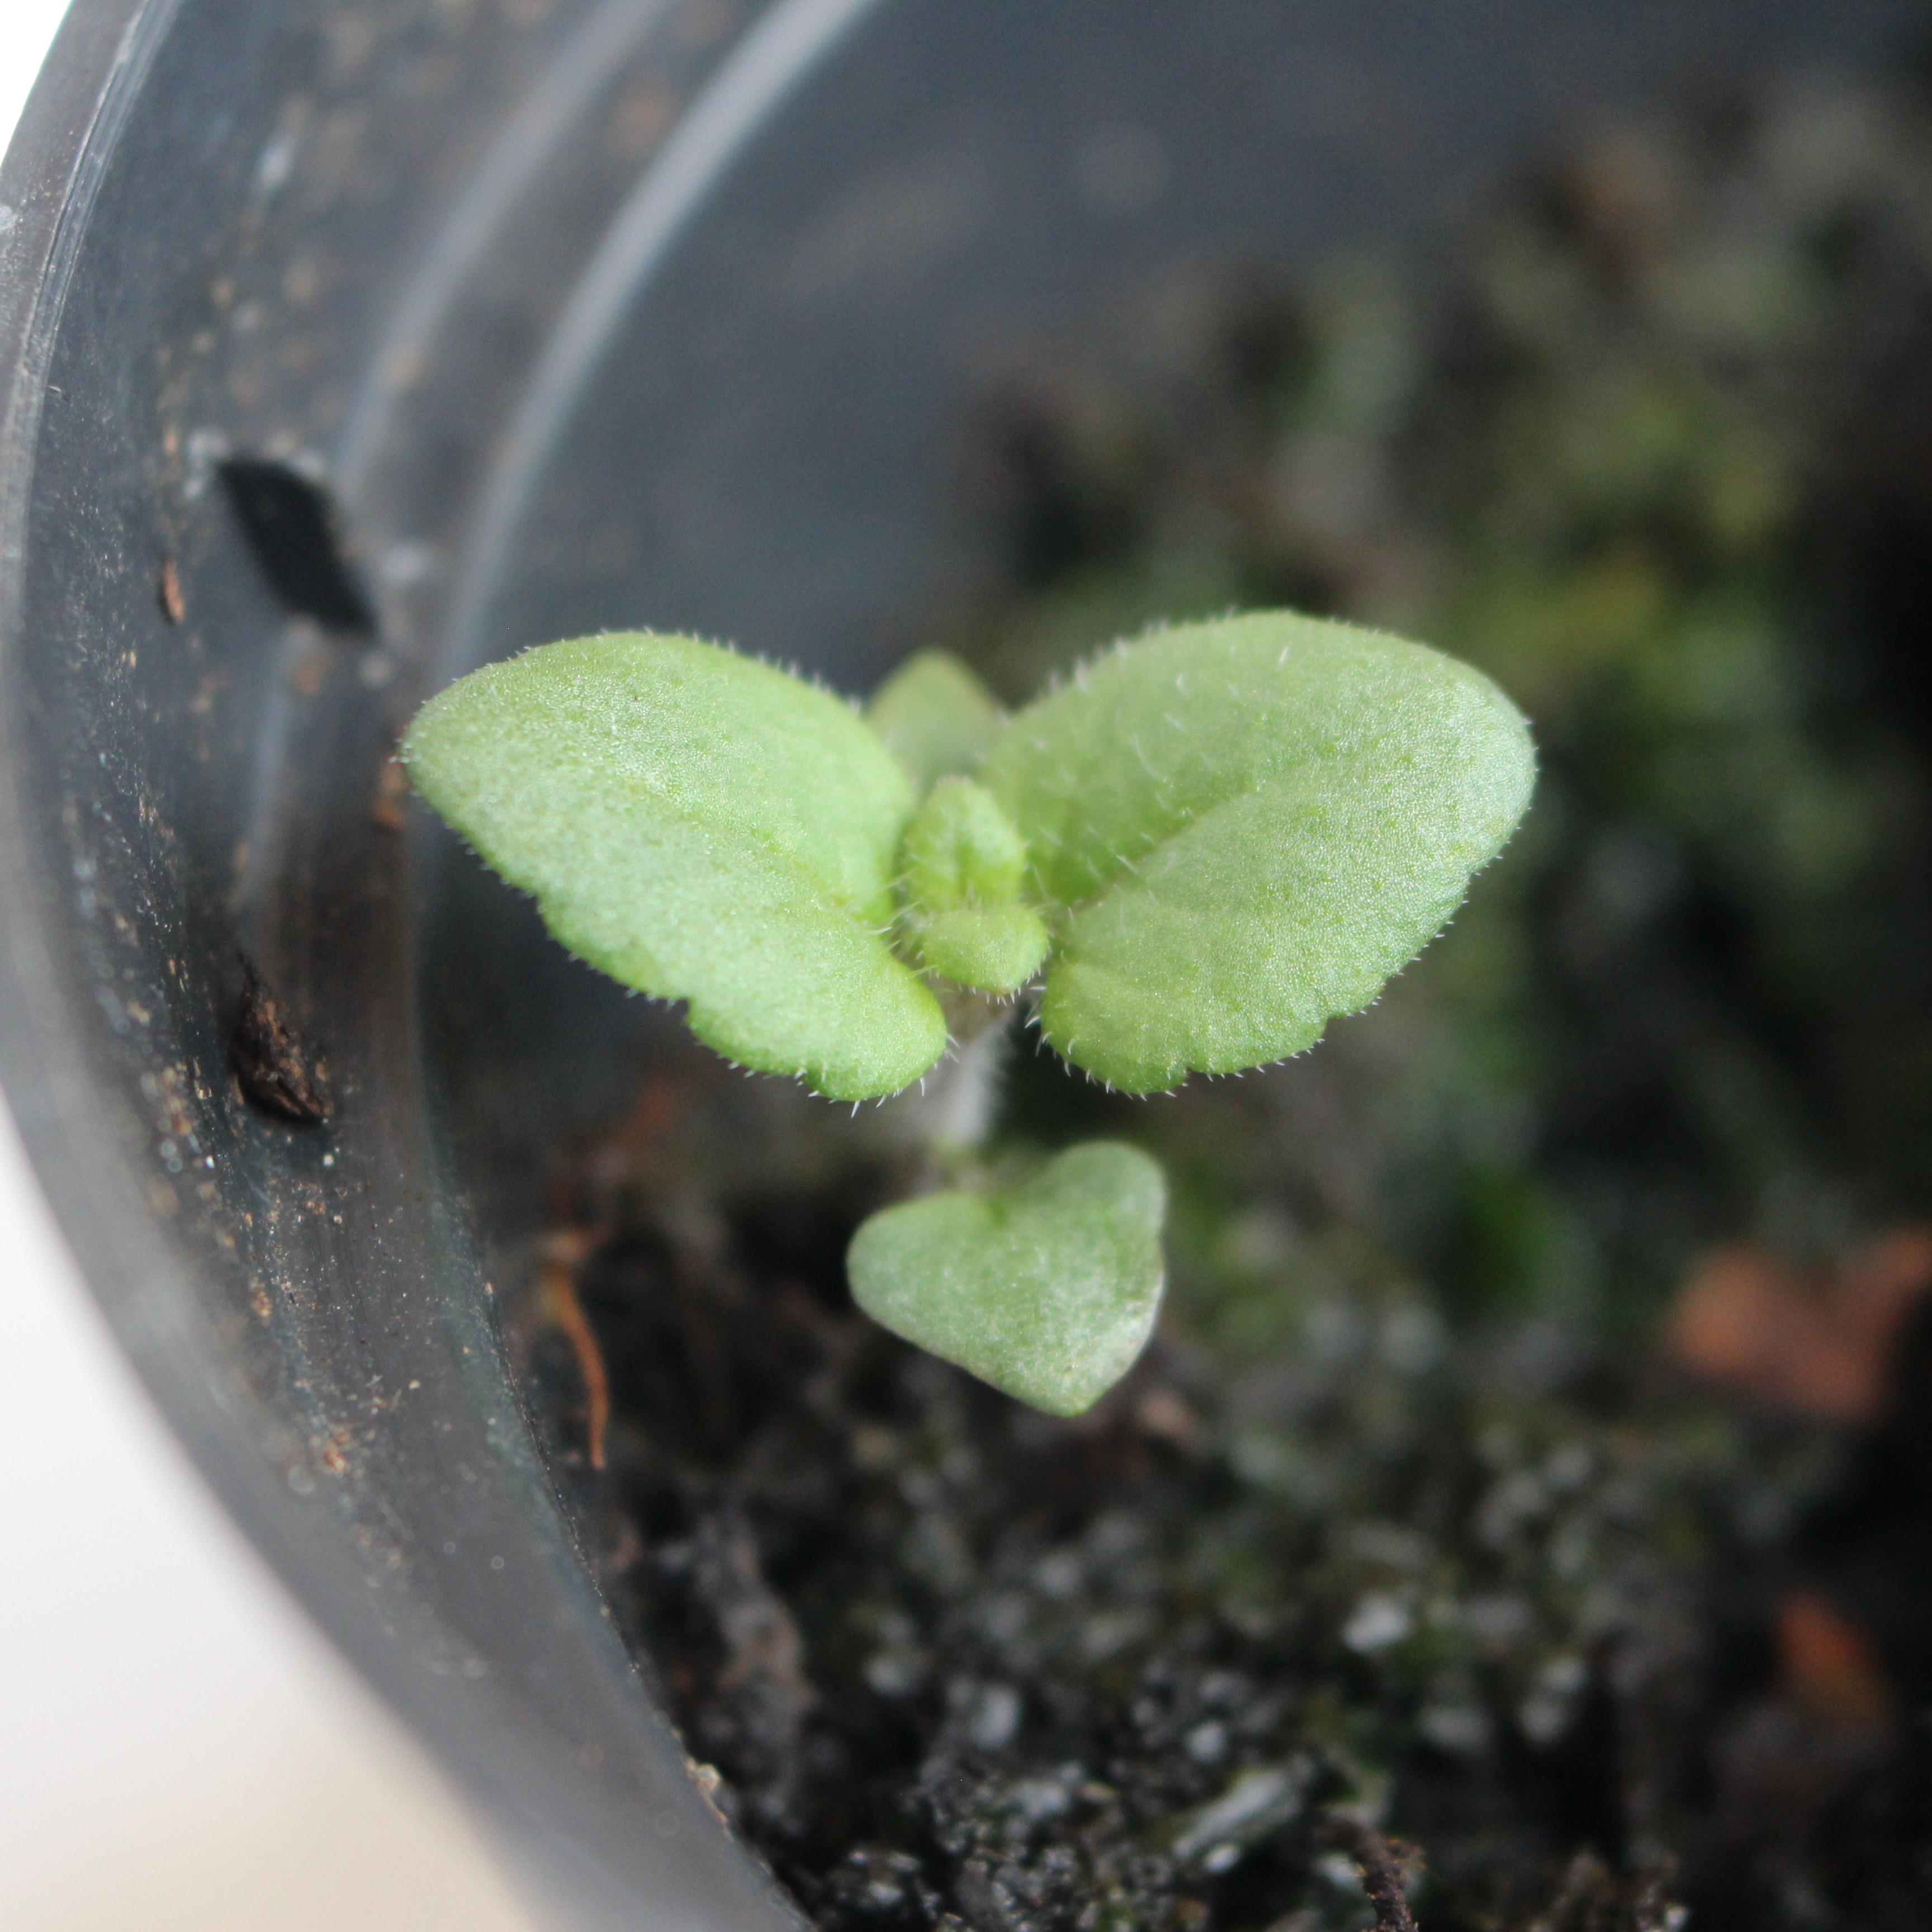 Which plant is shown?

Veronica persica
